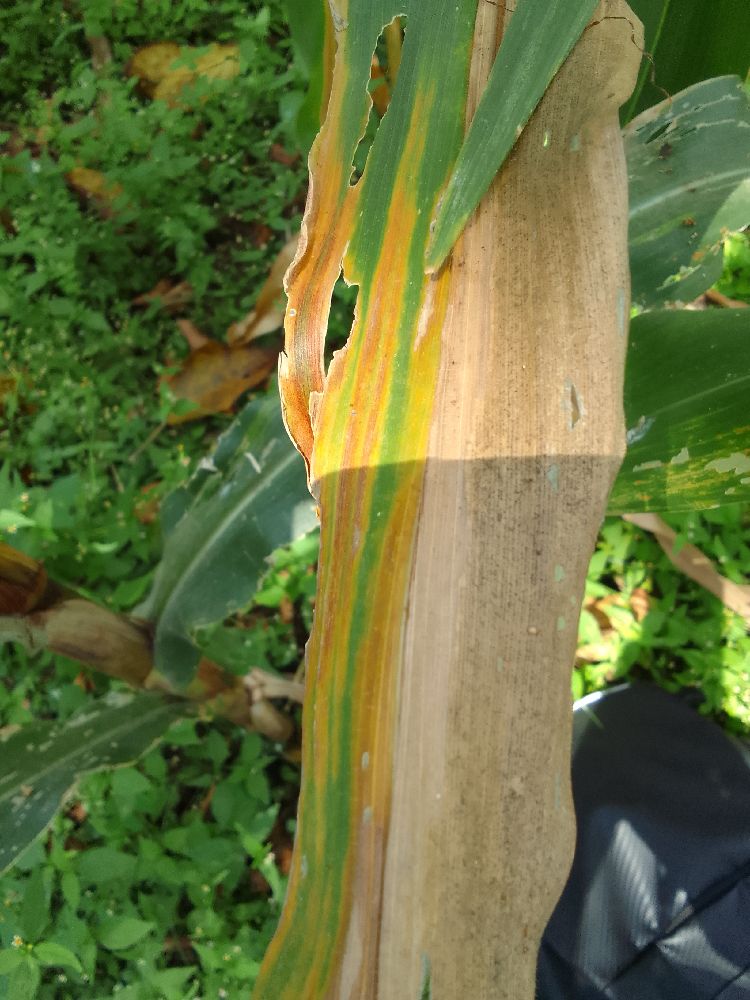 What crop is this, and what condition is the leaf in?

maize, maize lethal necrosis
